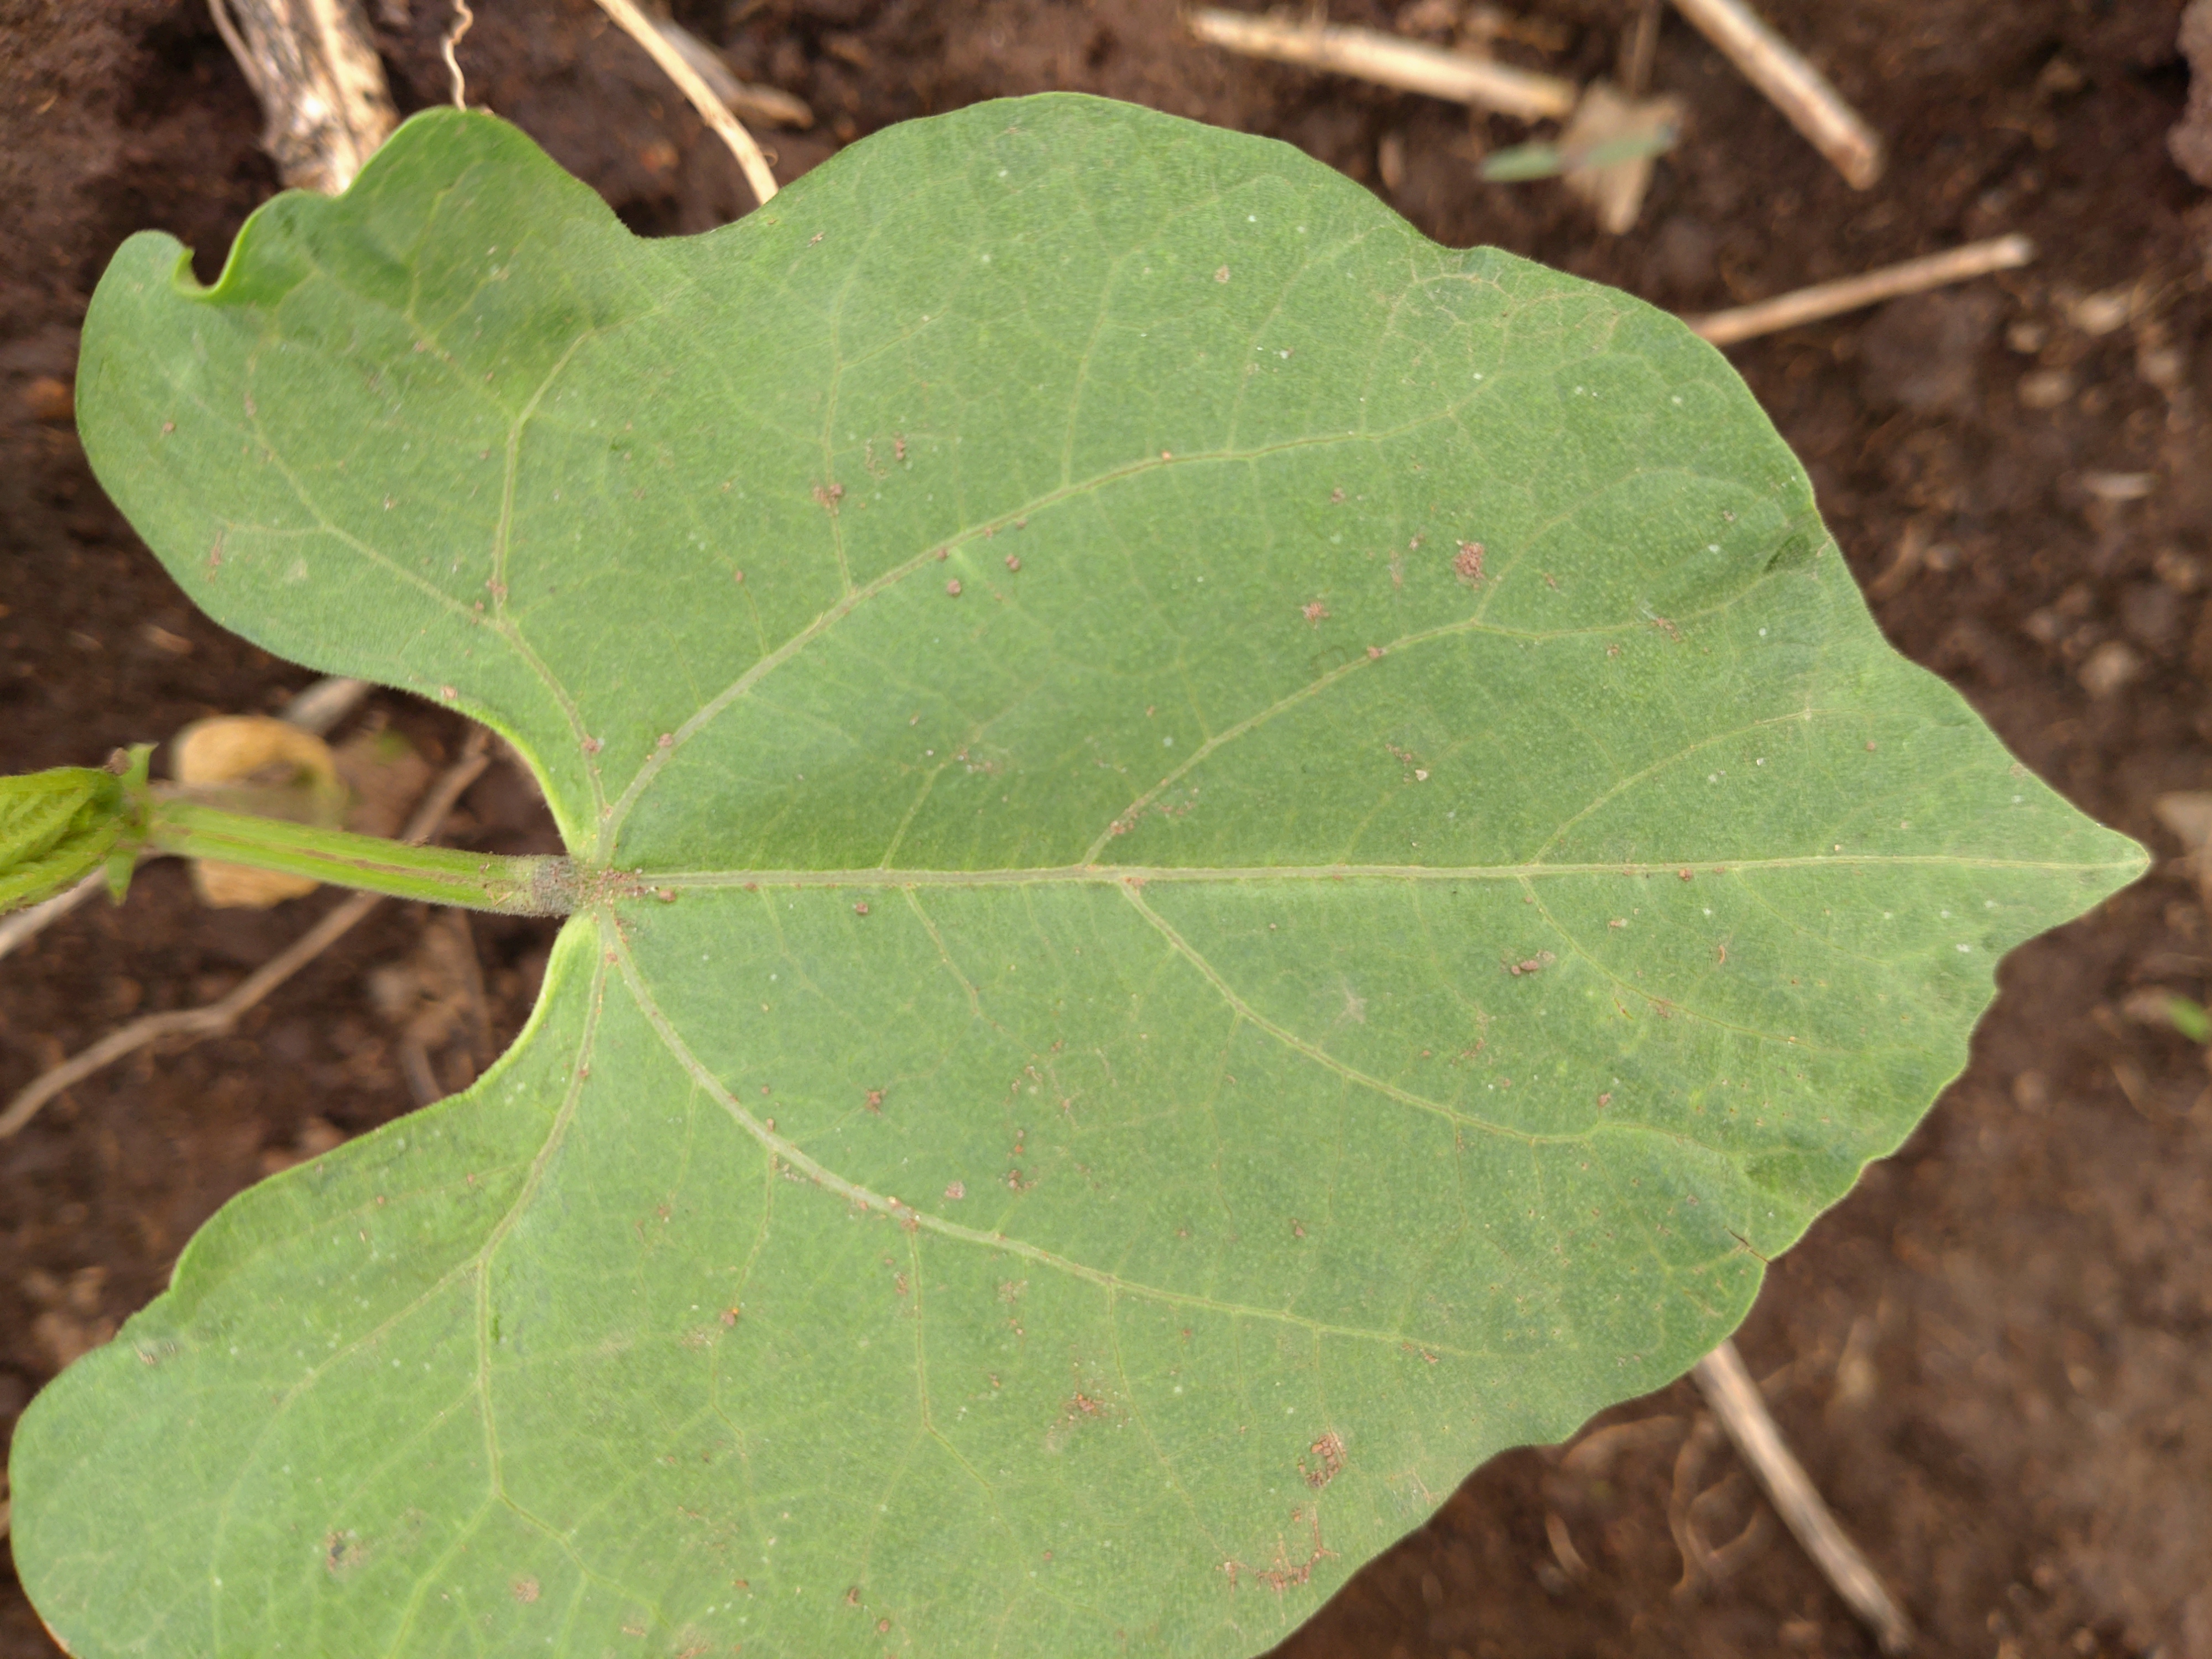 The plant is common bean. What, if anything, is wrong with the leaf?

healthy
